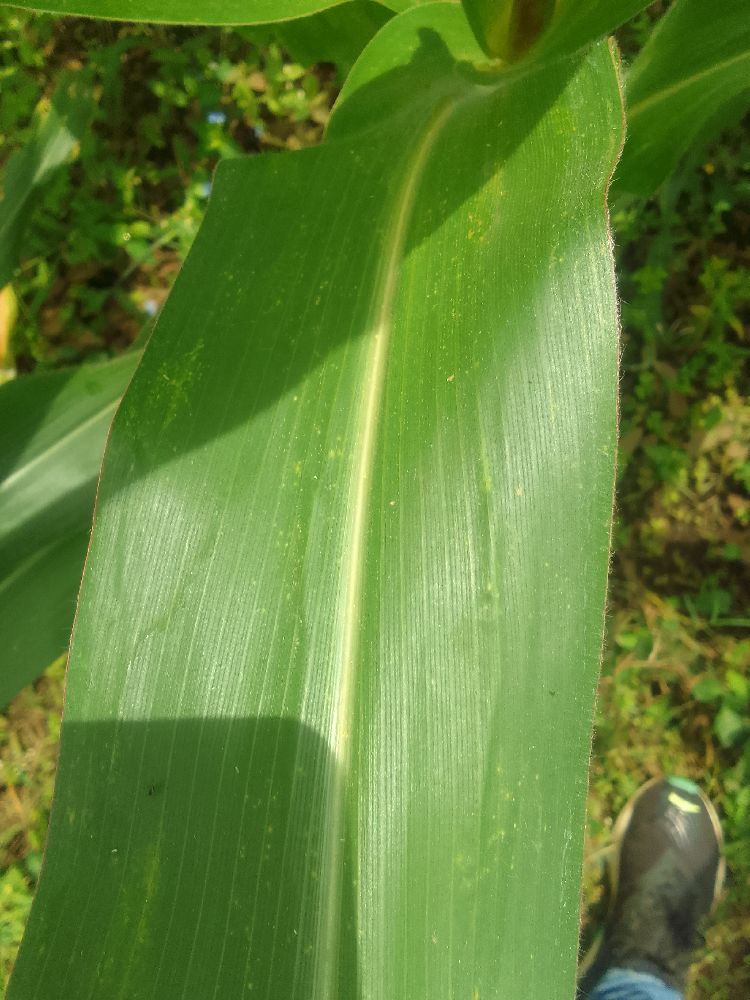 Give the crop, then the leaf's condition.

maize, healthy
